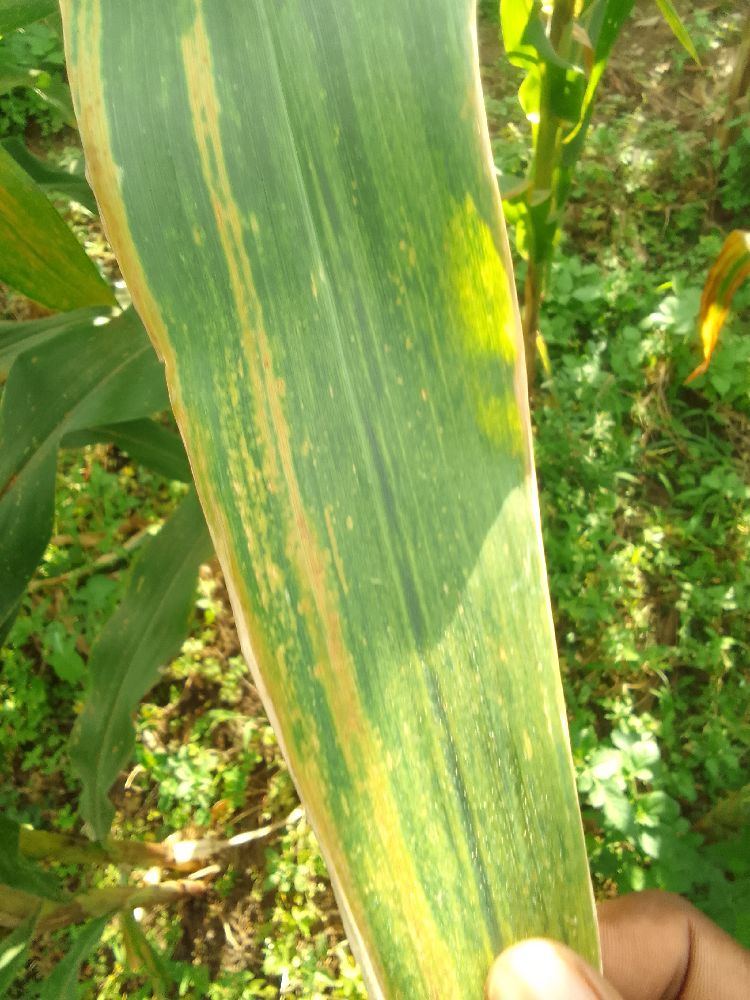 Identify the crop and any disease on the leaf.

maize, maize lethal necrosis
